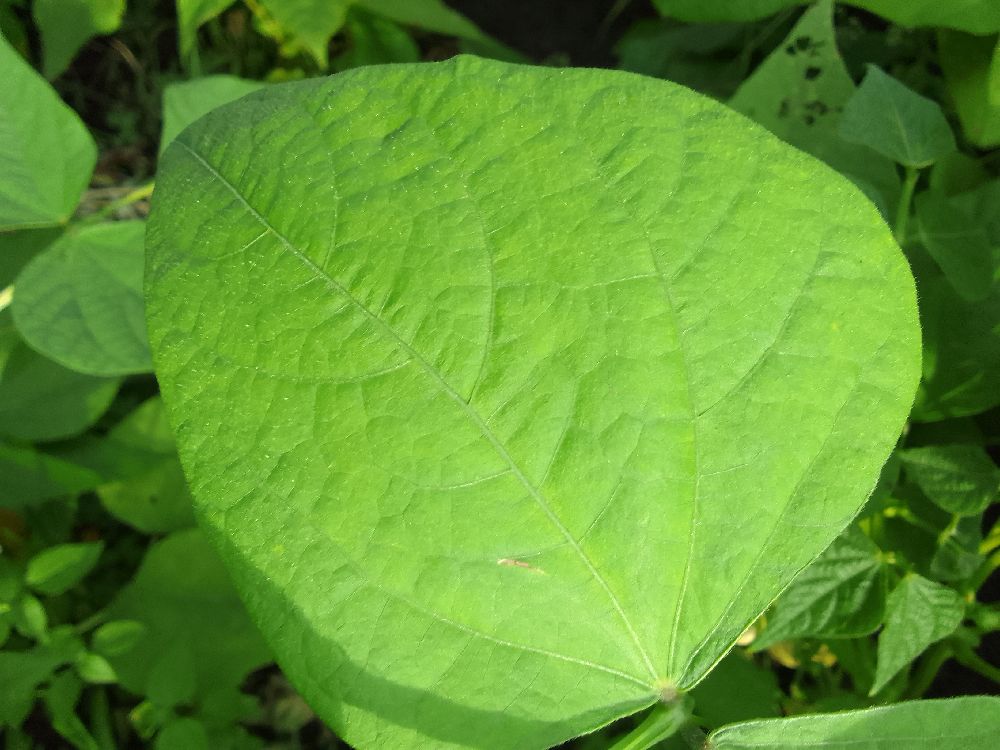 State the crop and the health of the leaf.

common bean, healthy
